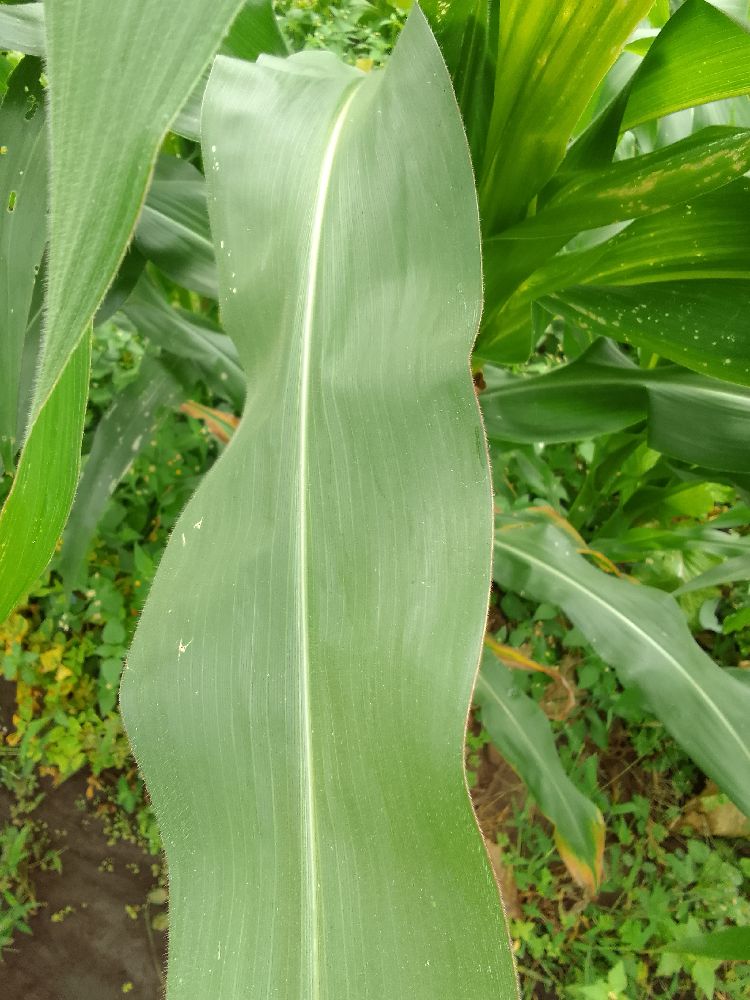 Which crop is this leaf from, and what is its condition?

maize, healthy
